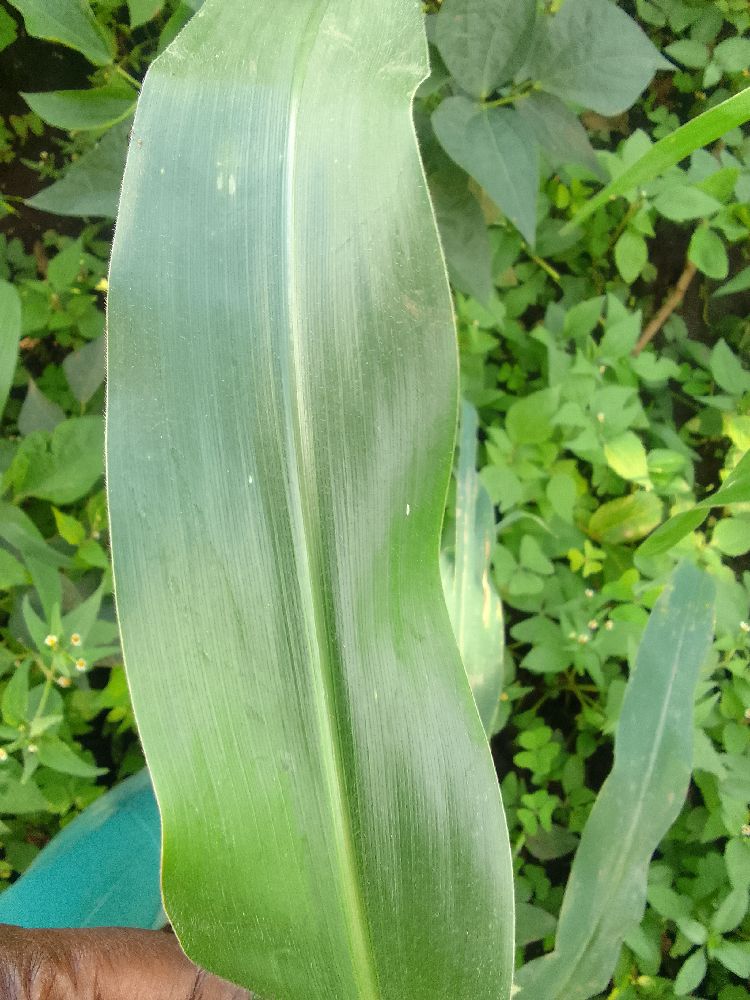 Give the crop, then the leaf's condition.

maize, healthy
